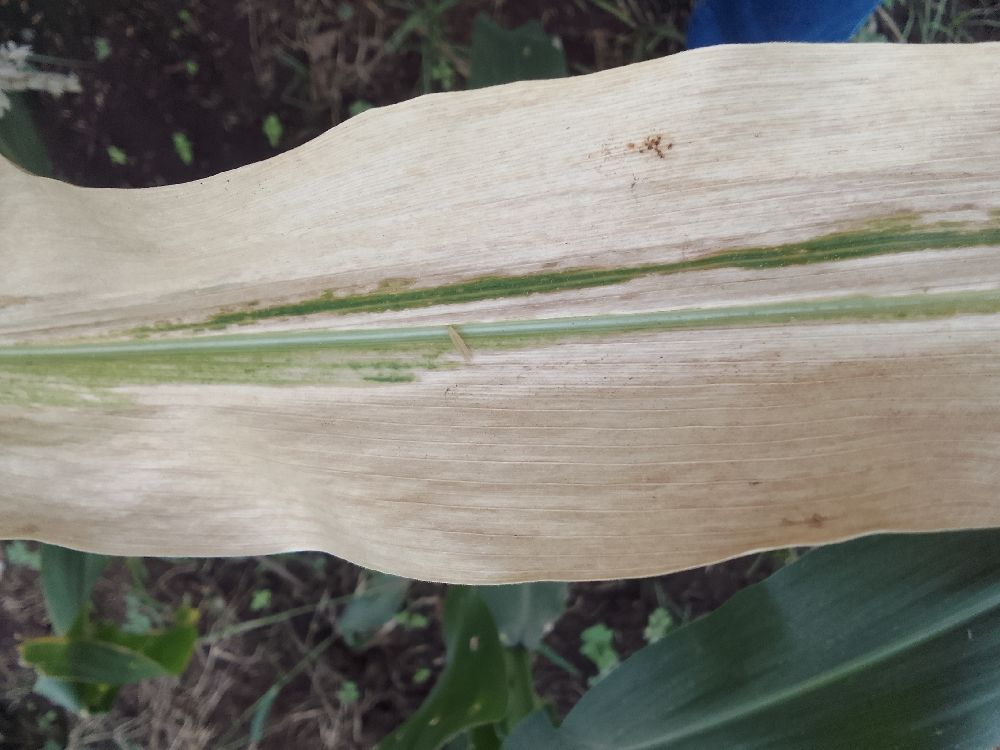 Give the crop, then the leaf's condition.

maize, maize lethal necrosis
